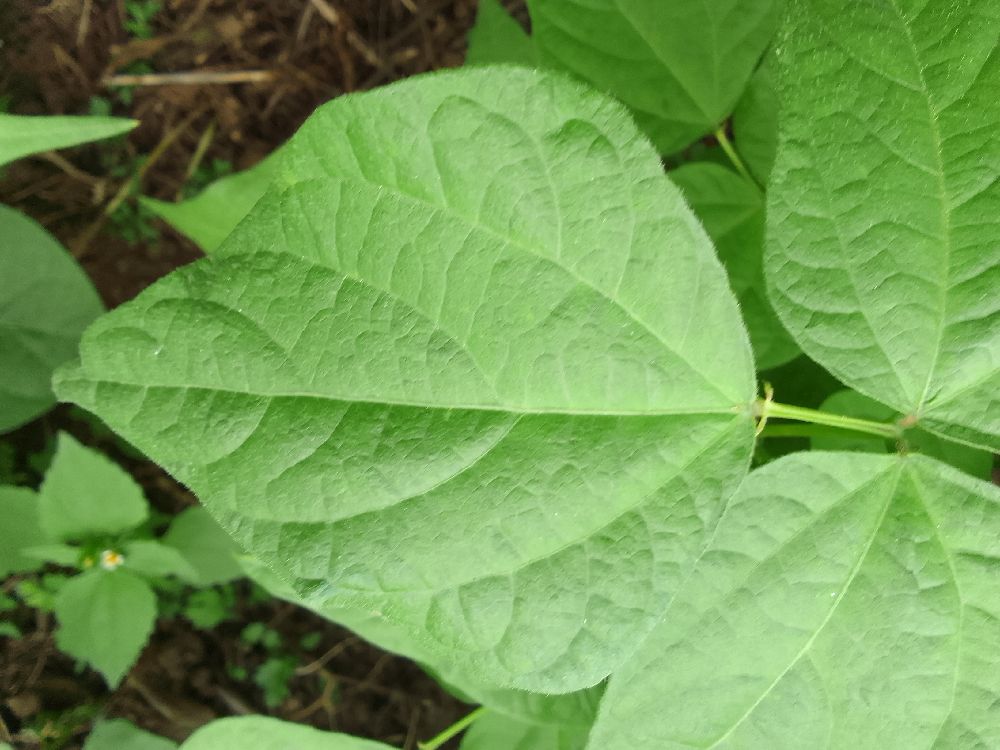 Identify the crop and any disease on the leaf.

common bean, healthy
